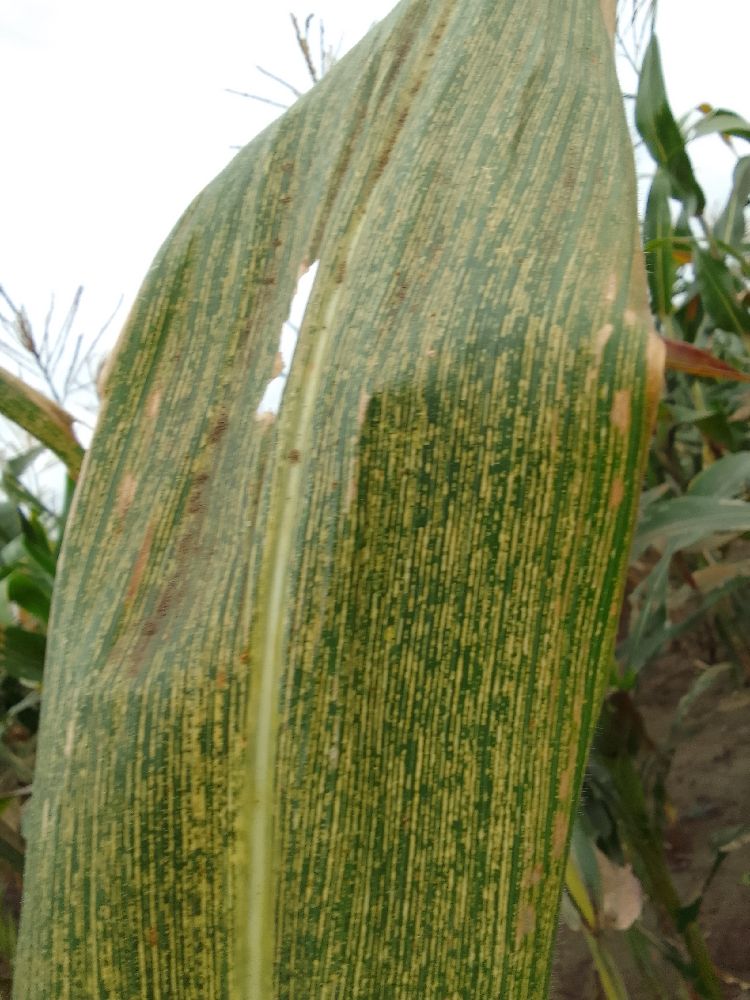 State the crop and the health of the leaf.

maize, maize streak virus
